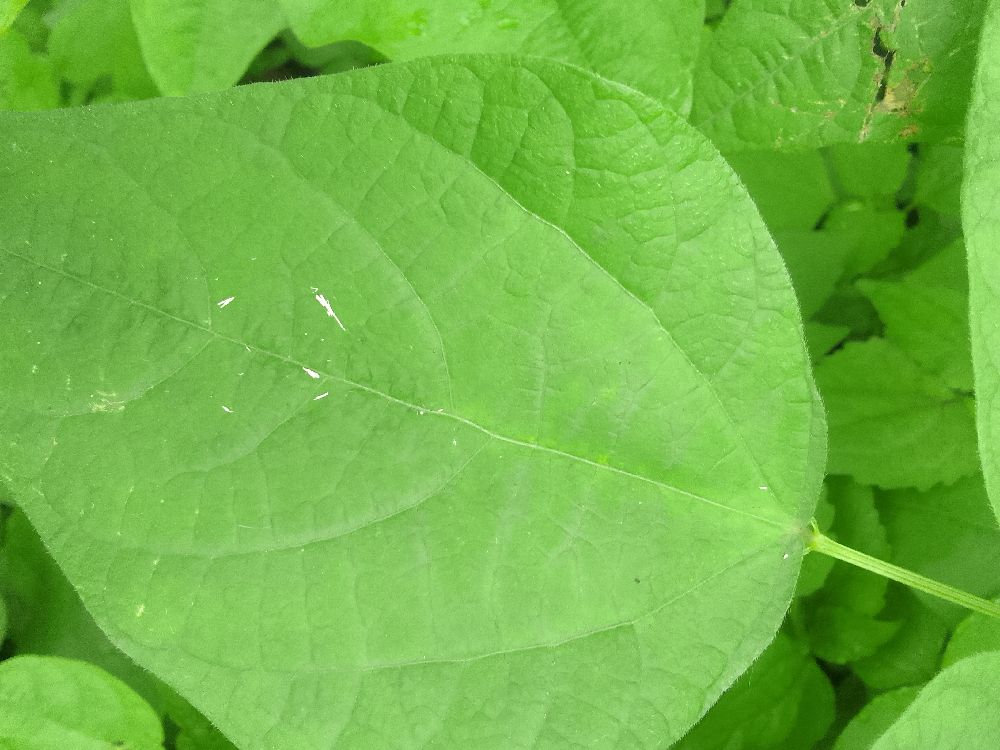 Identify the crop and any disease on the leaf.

common bean, healthy
